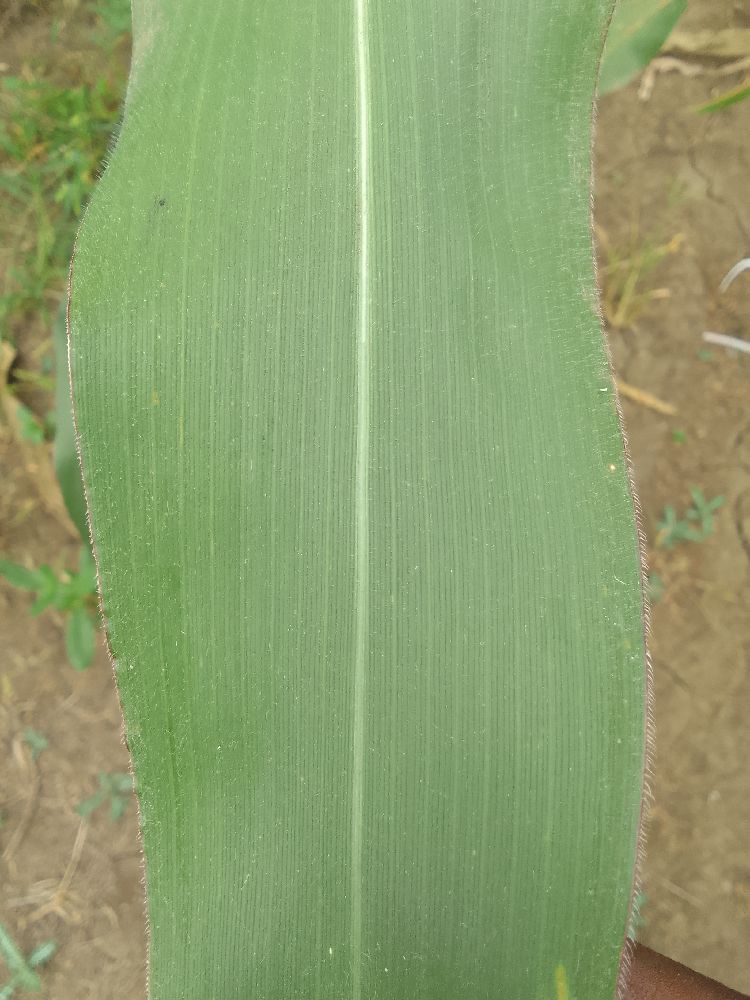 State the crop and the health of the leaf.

maize, healthy
